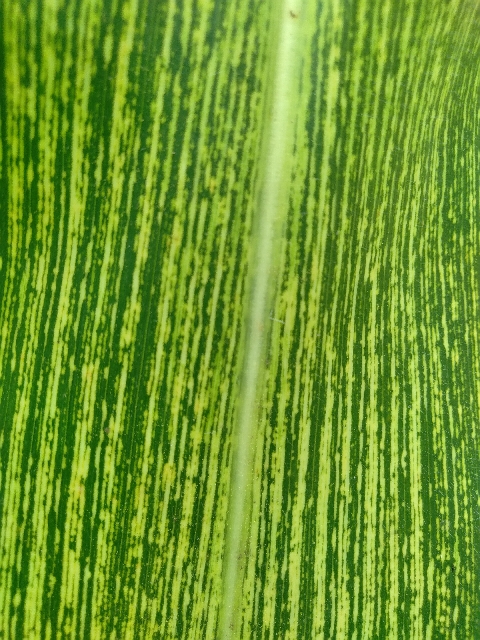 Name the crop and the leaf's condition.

maize, maize streak virus
